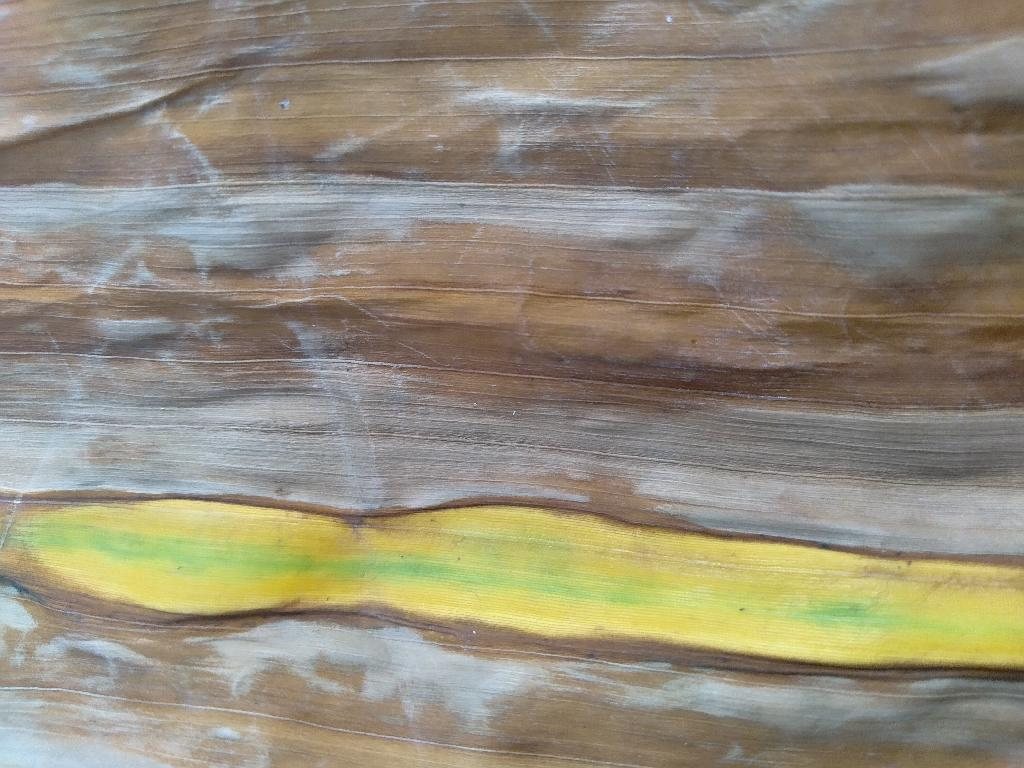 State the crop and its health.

banana, fusarium wilt race 1
